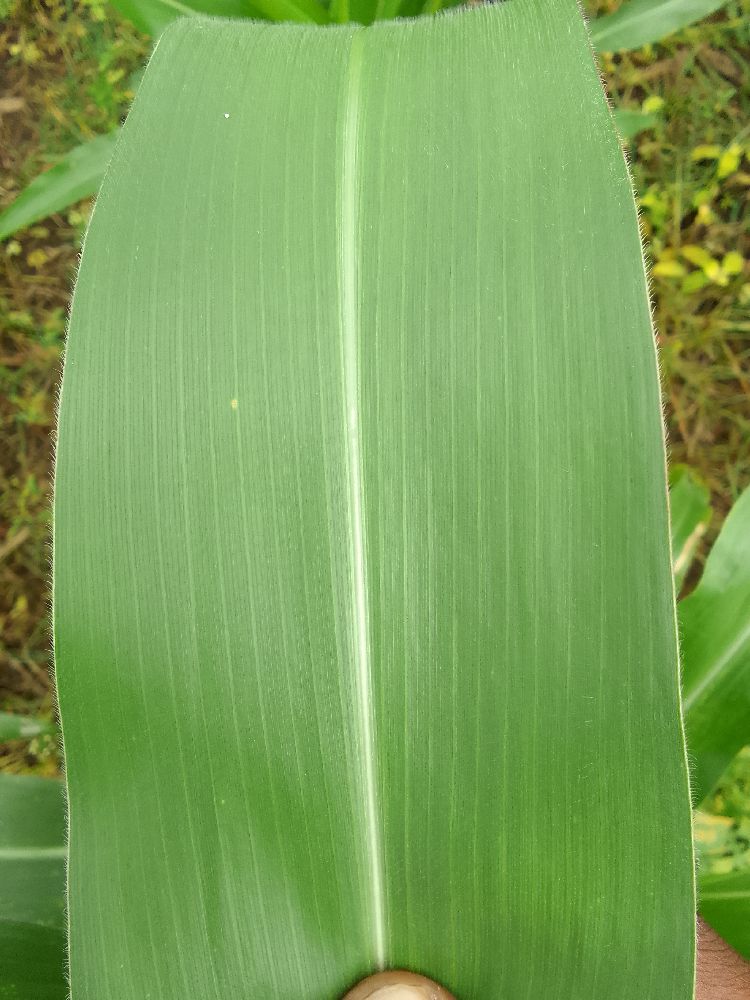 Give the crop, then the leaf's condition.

maize, healthy
